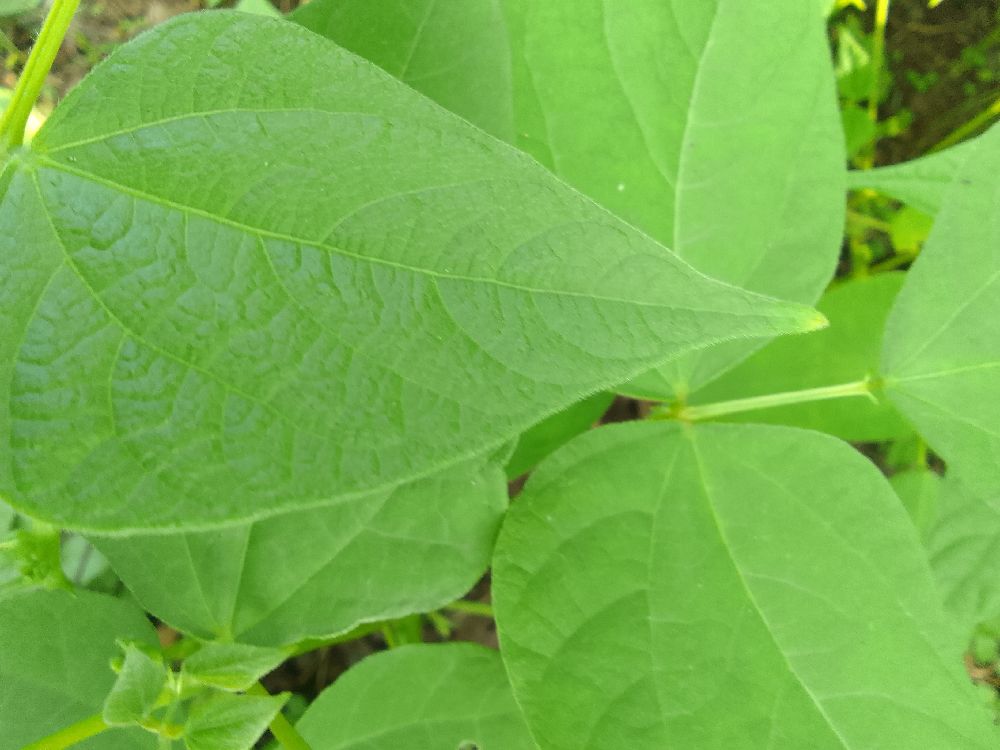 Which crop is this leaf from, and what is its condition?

common bean, healthy
